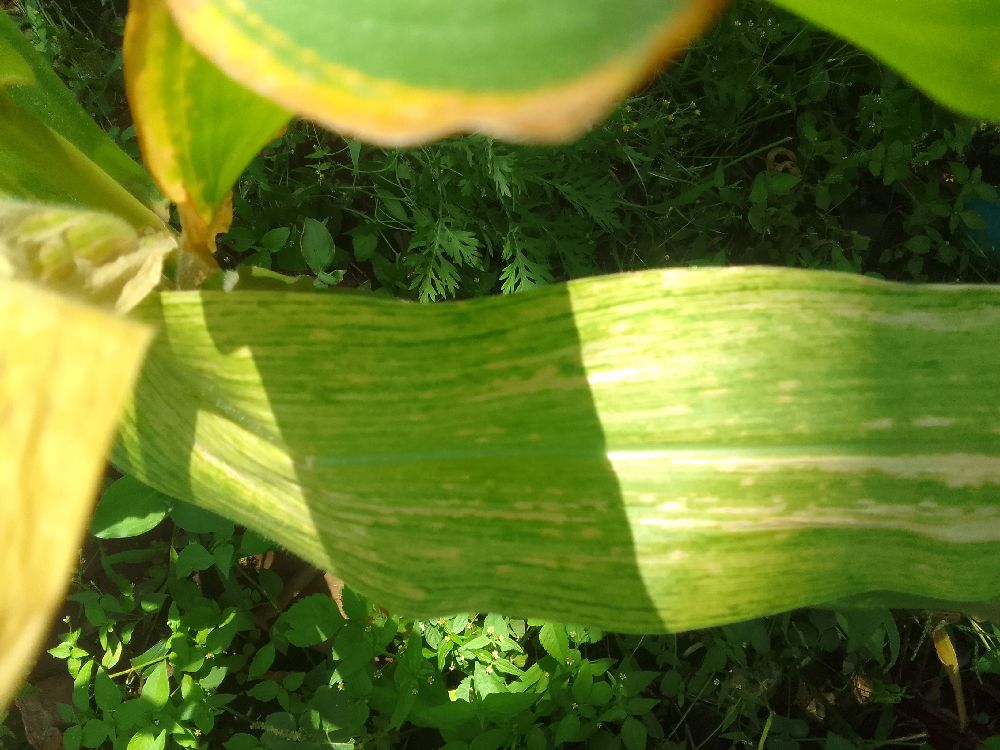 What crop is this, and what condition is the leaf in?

maize, maize lethal necrosis
